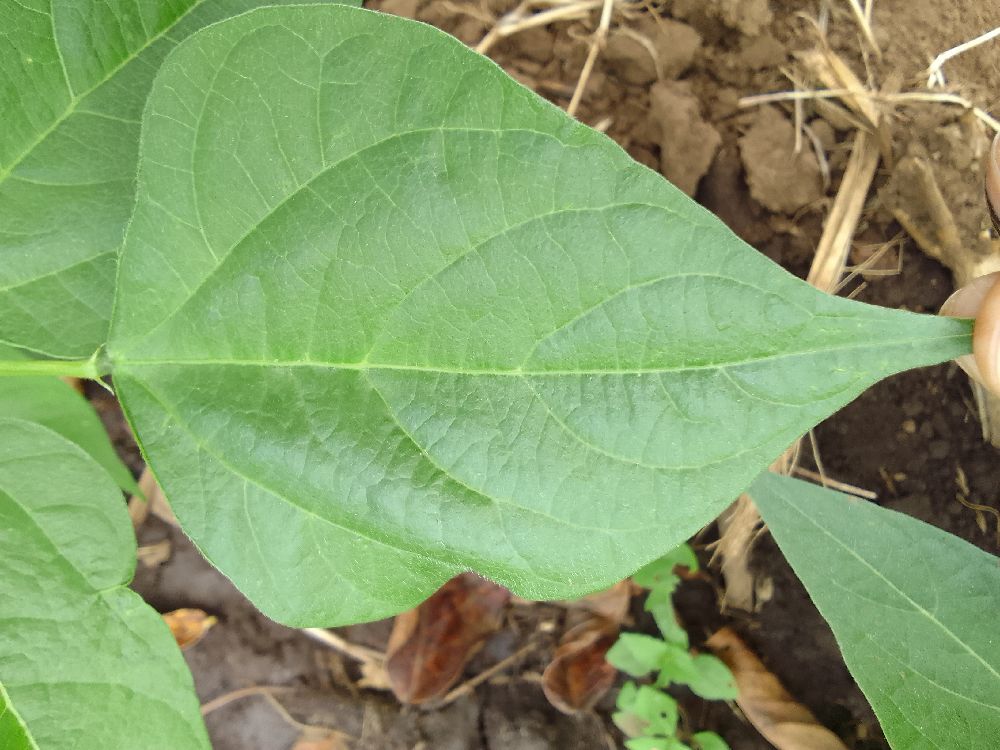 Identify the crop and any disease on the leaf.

common bean, healthy
